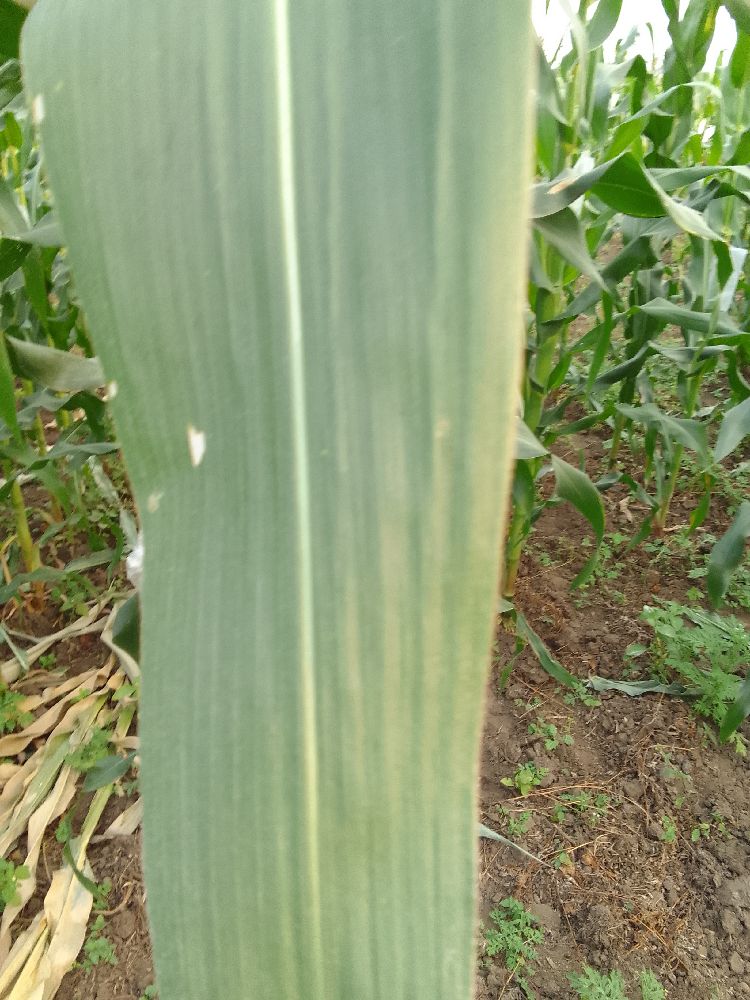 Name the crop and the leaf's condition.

maize, healthy
